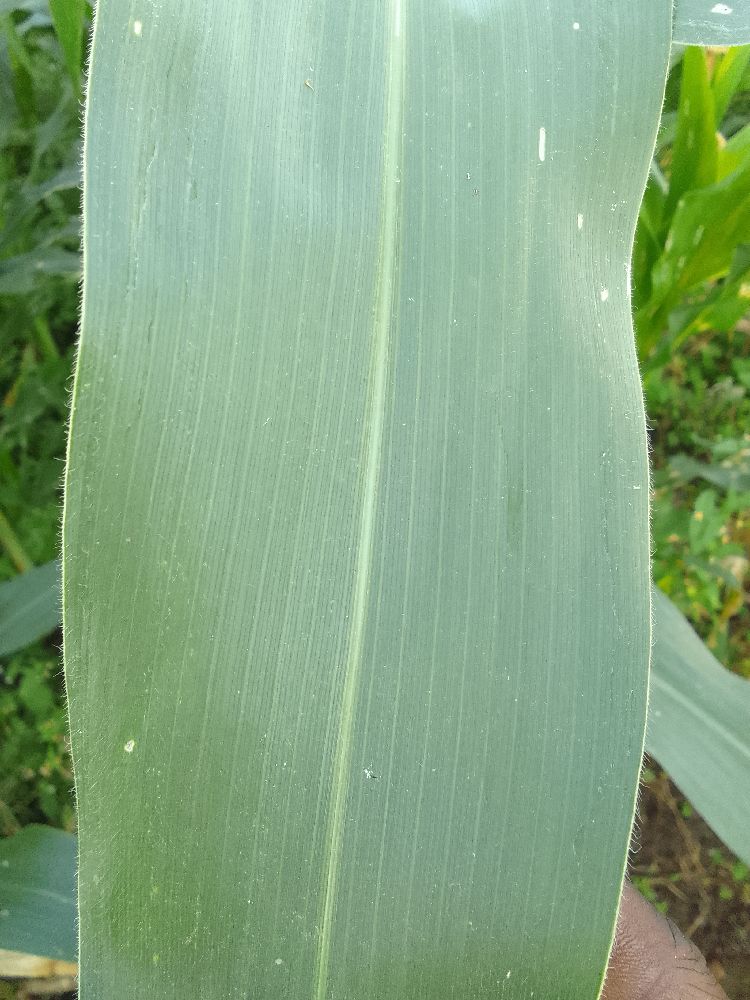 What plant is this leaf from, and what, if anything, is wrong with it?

maize, healthy
